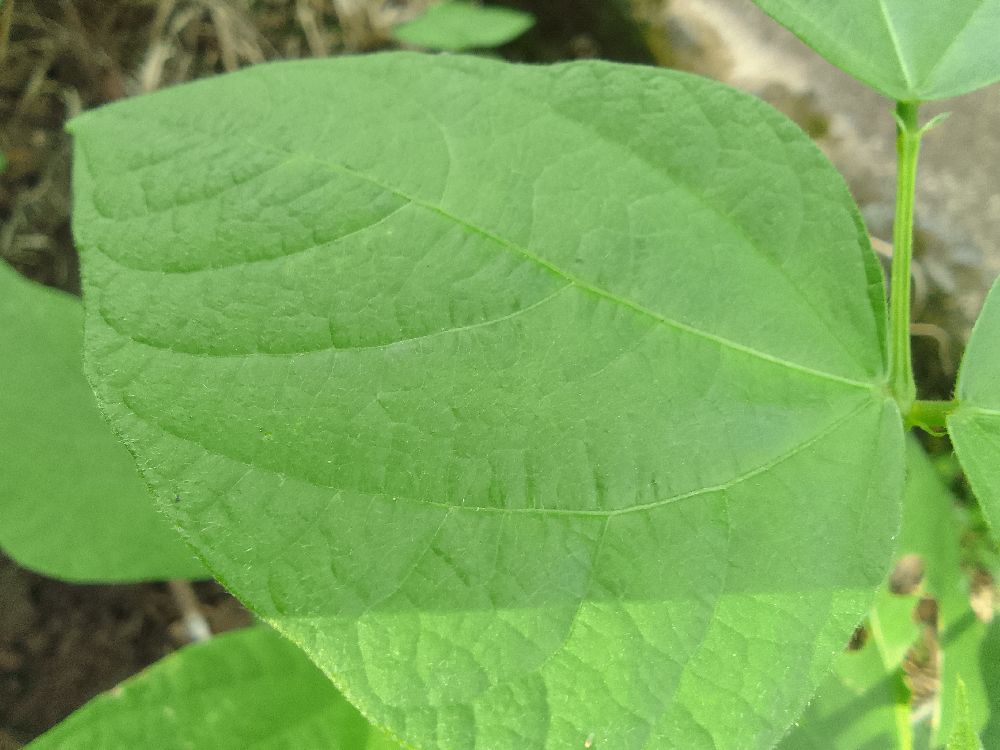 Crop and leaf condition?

common bean, healthy
